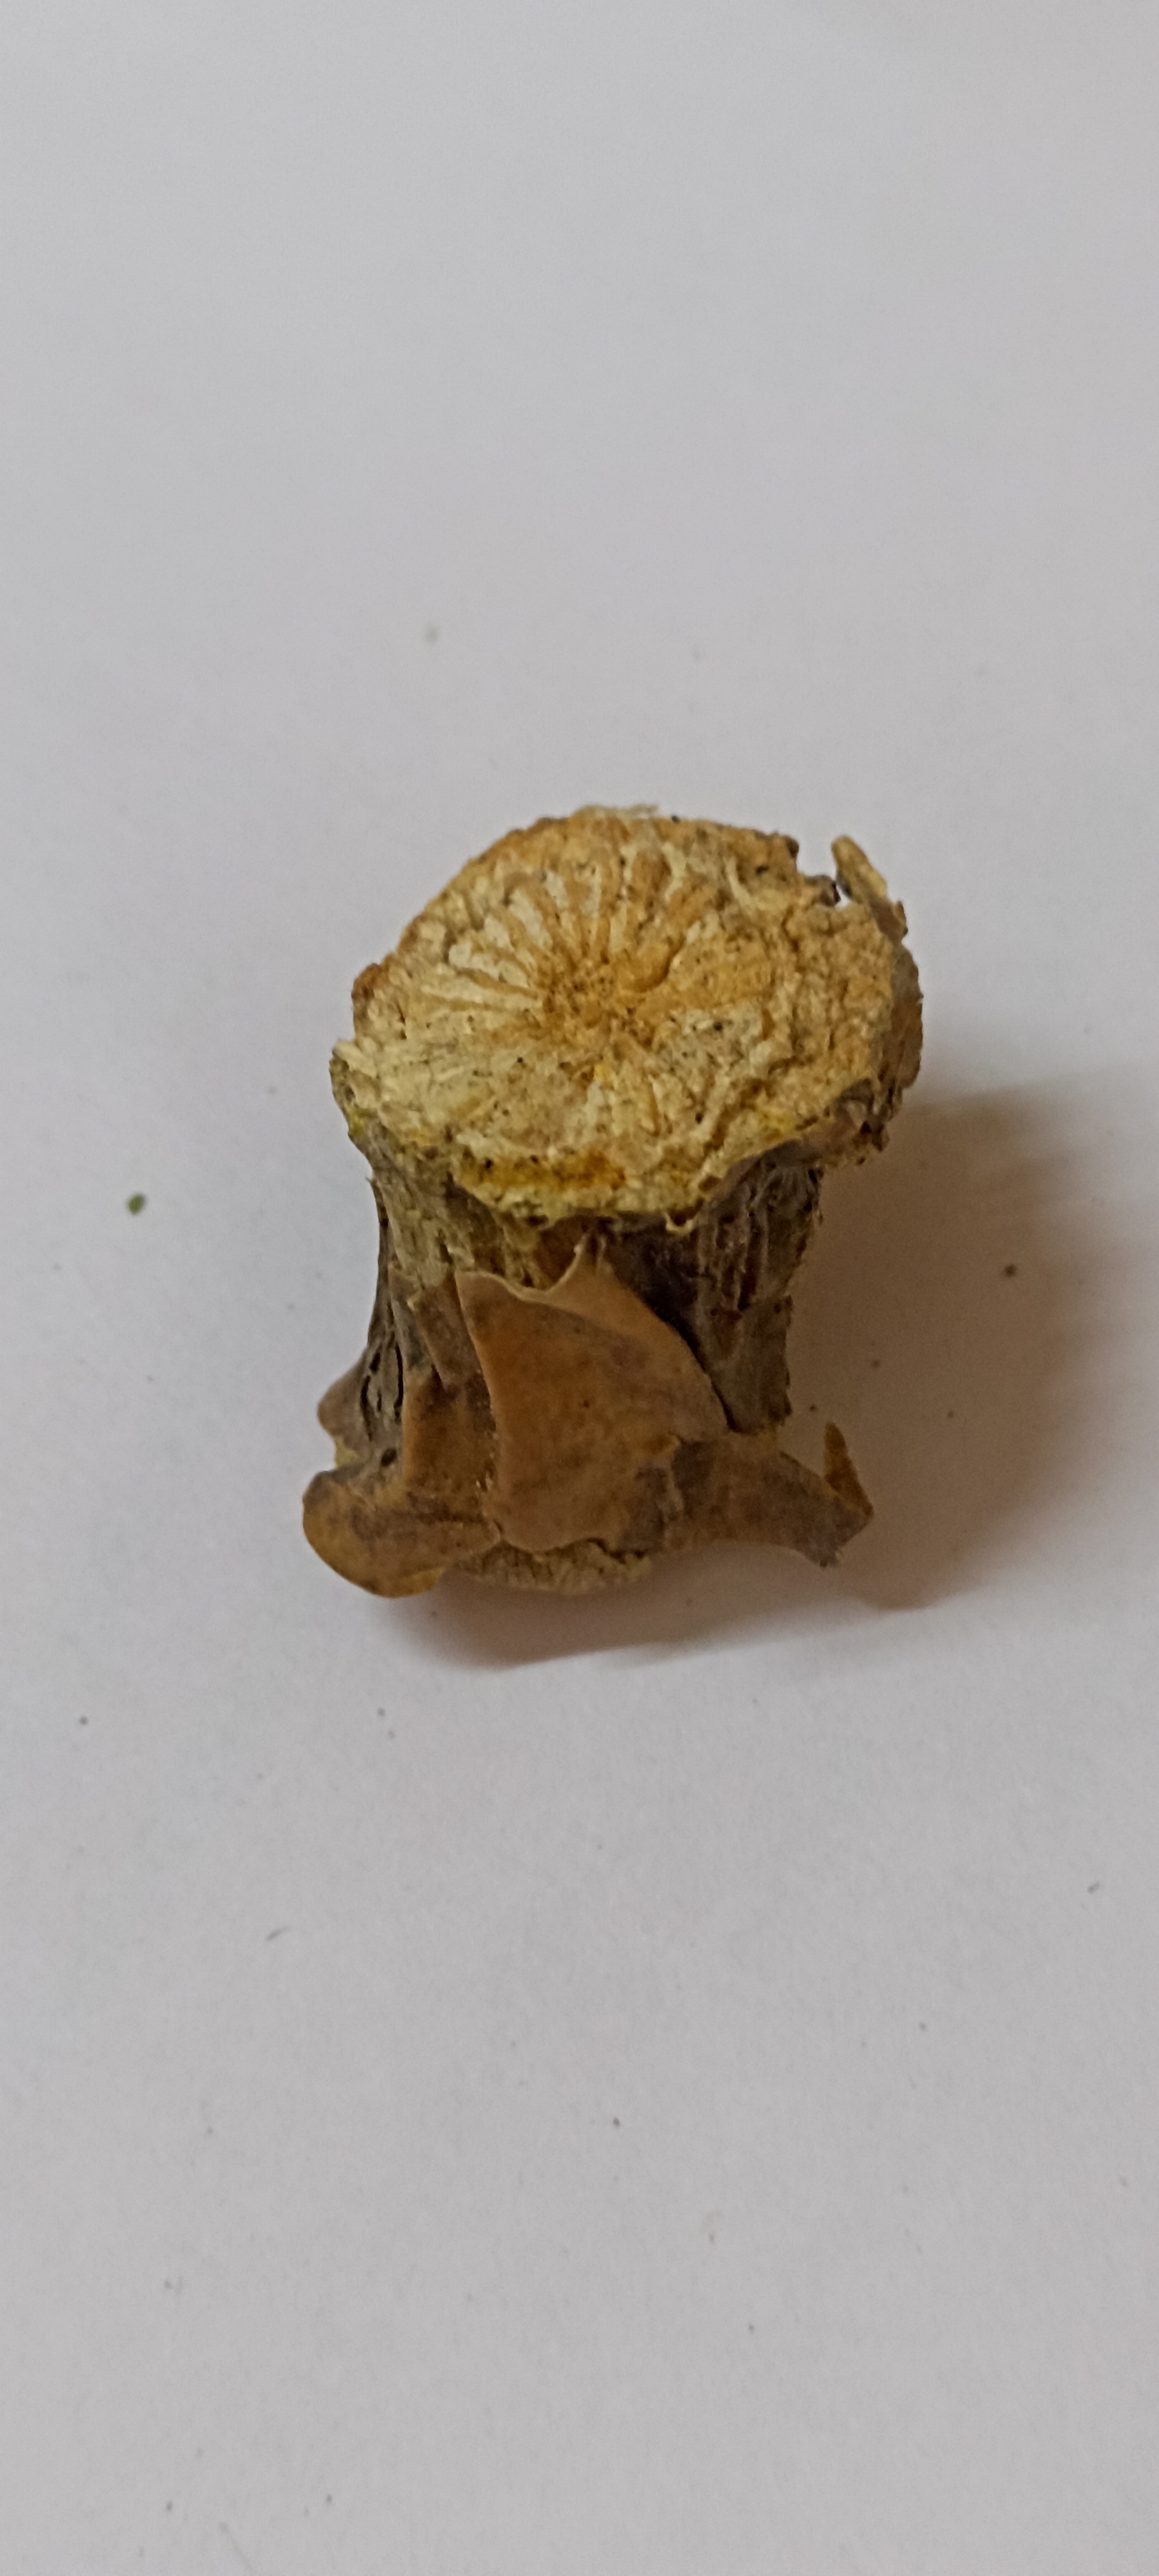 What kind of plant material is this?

gulvel
